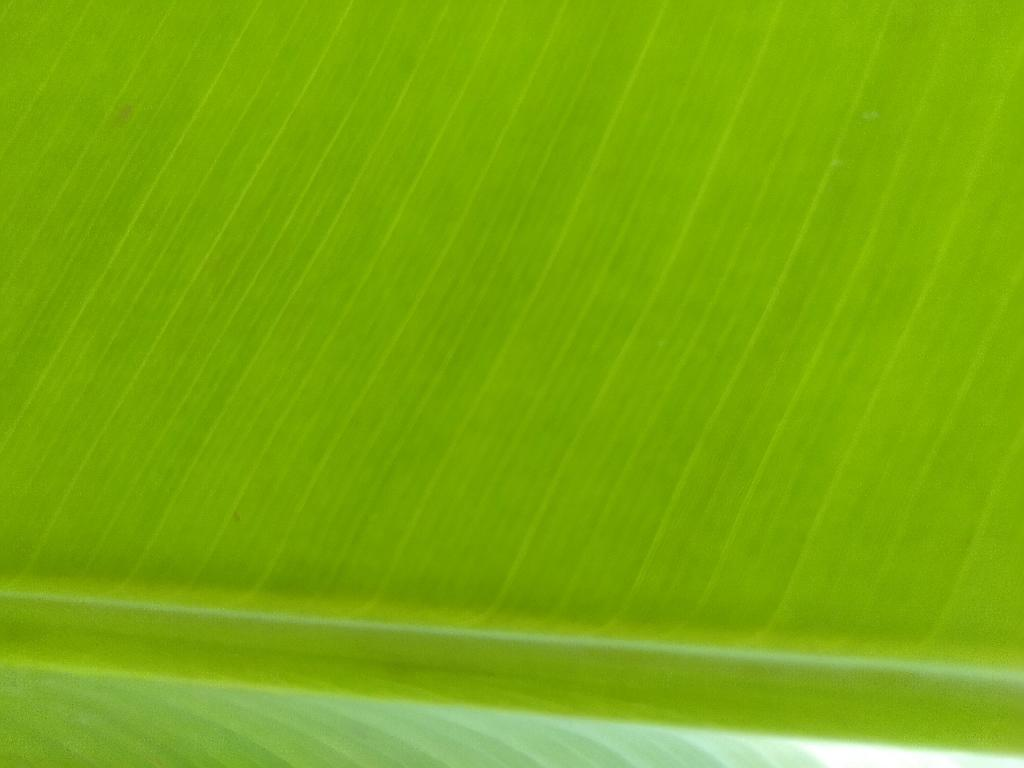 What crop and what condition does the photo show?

banana, healthy
